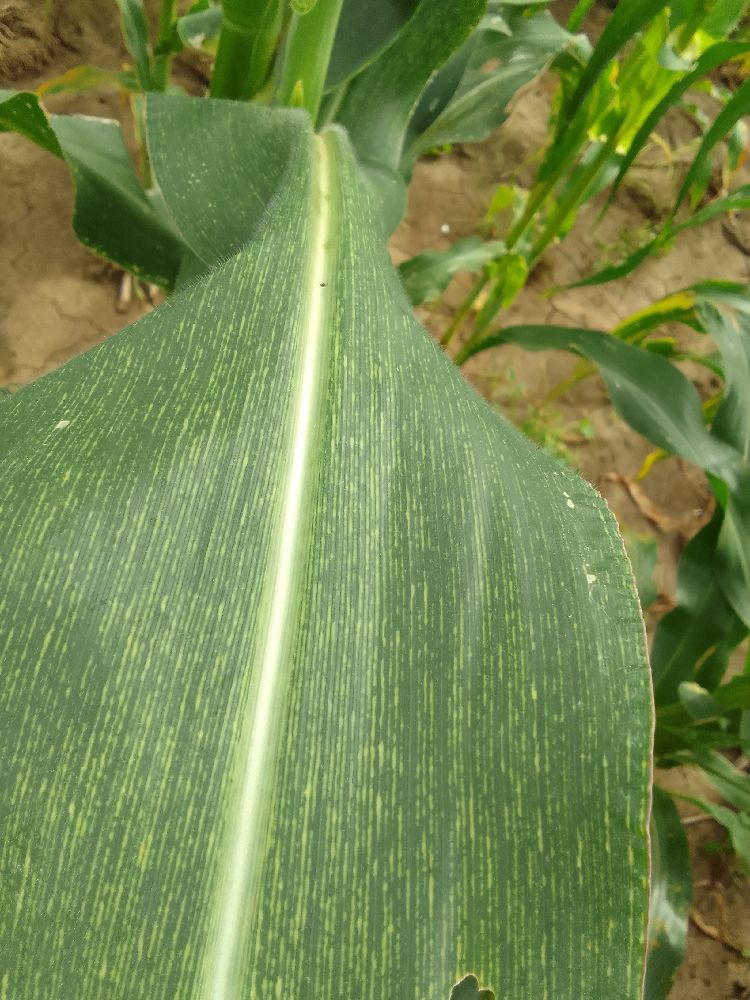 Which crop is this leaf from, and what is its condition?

maize, maize streak virus
